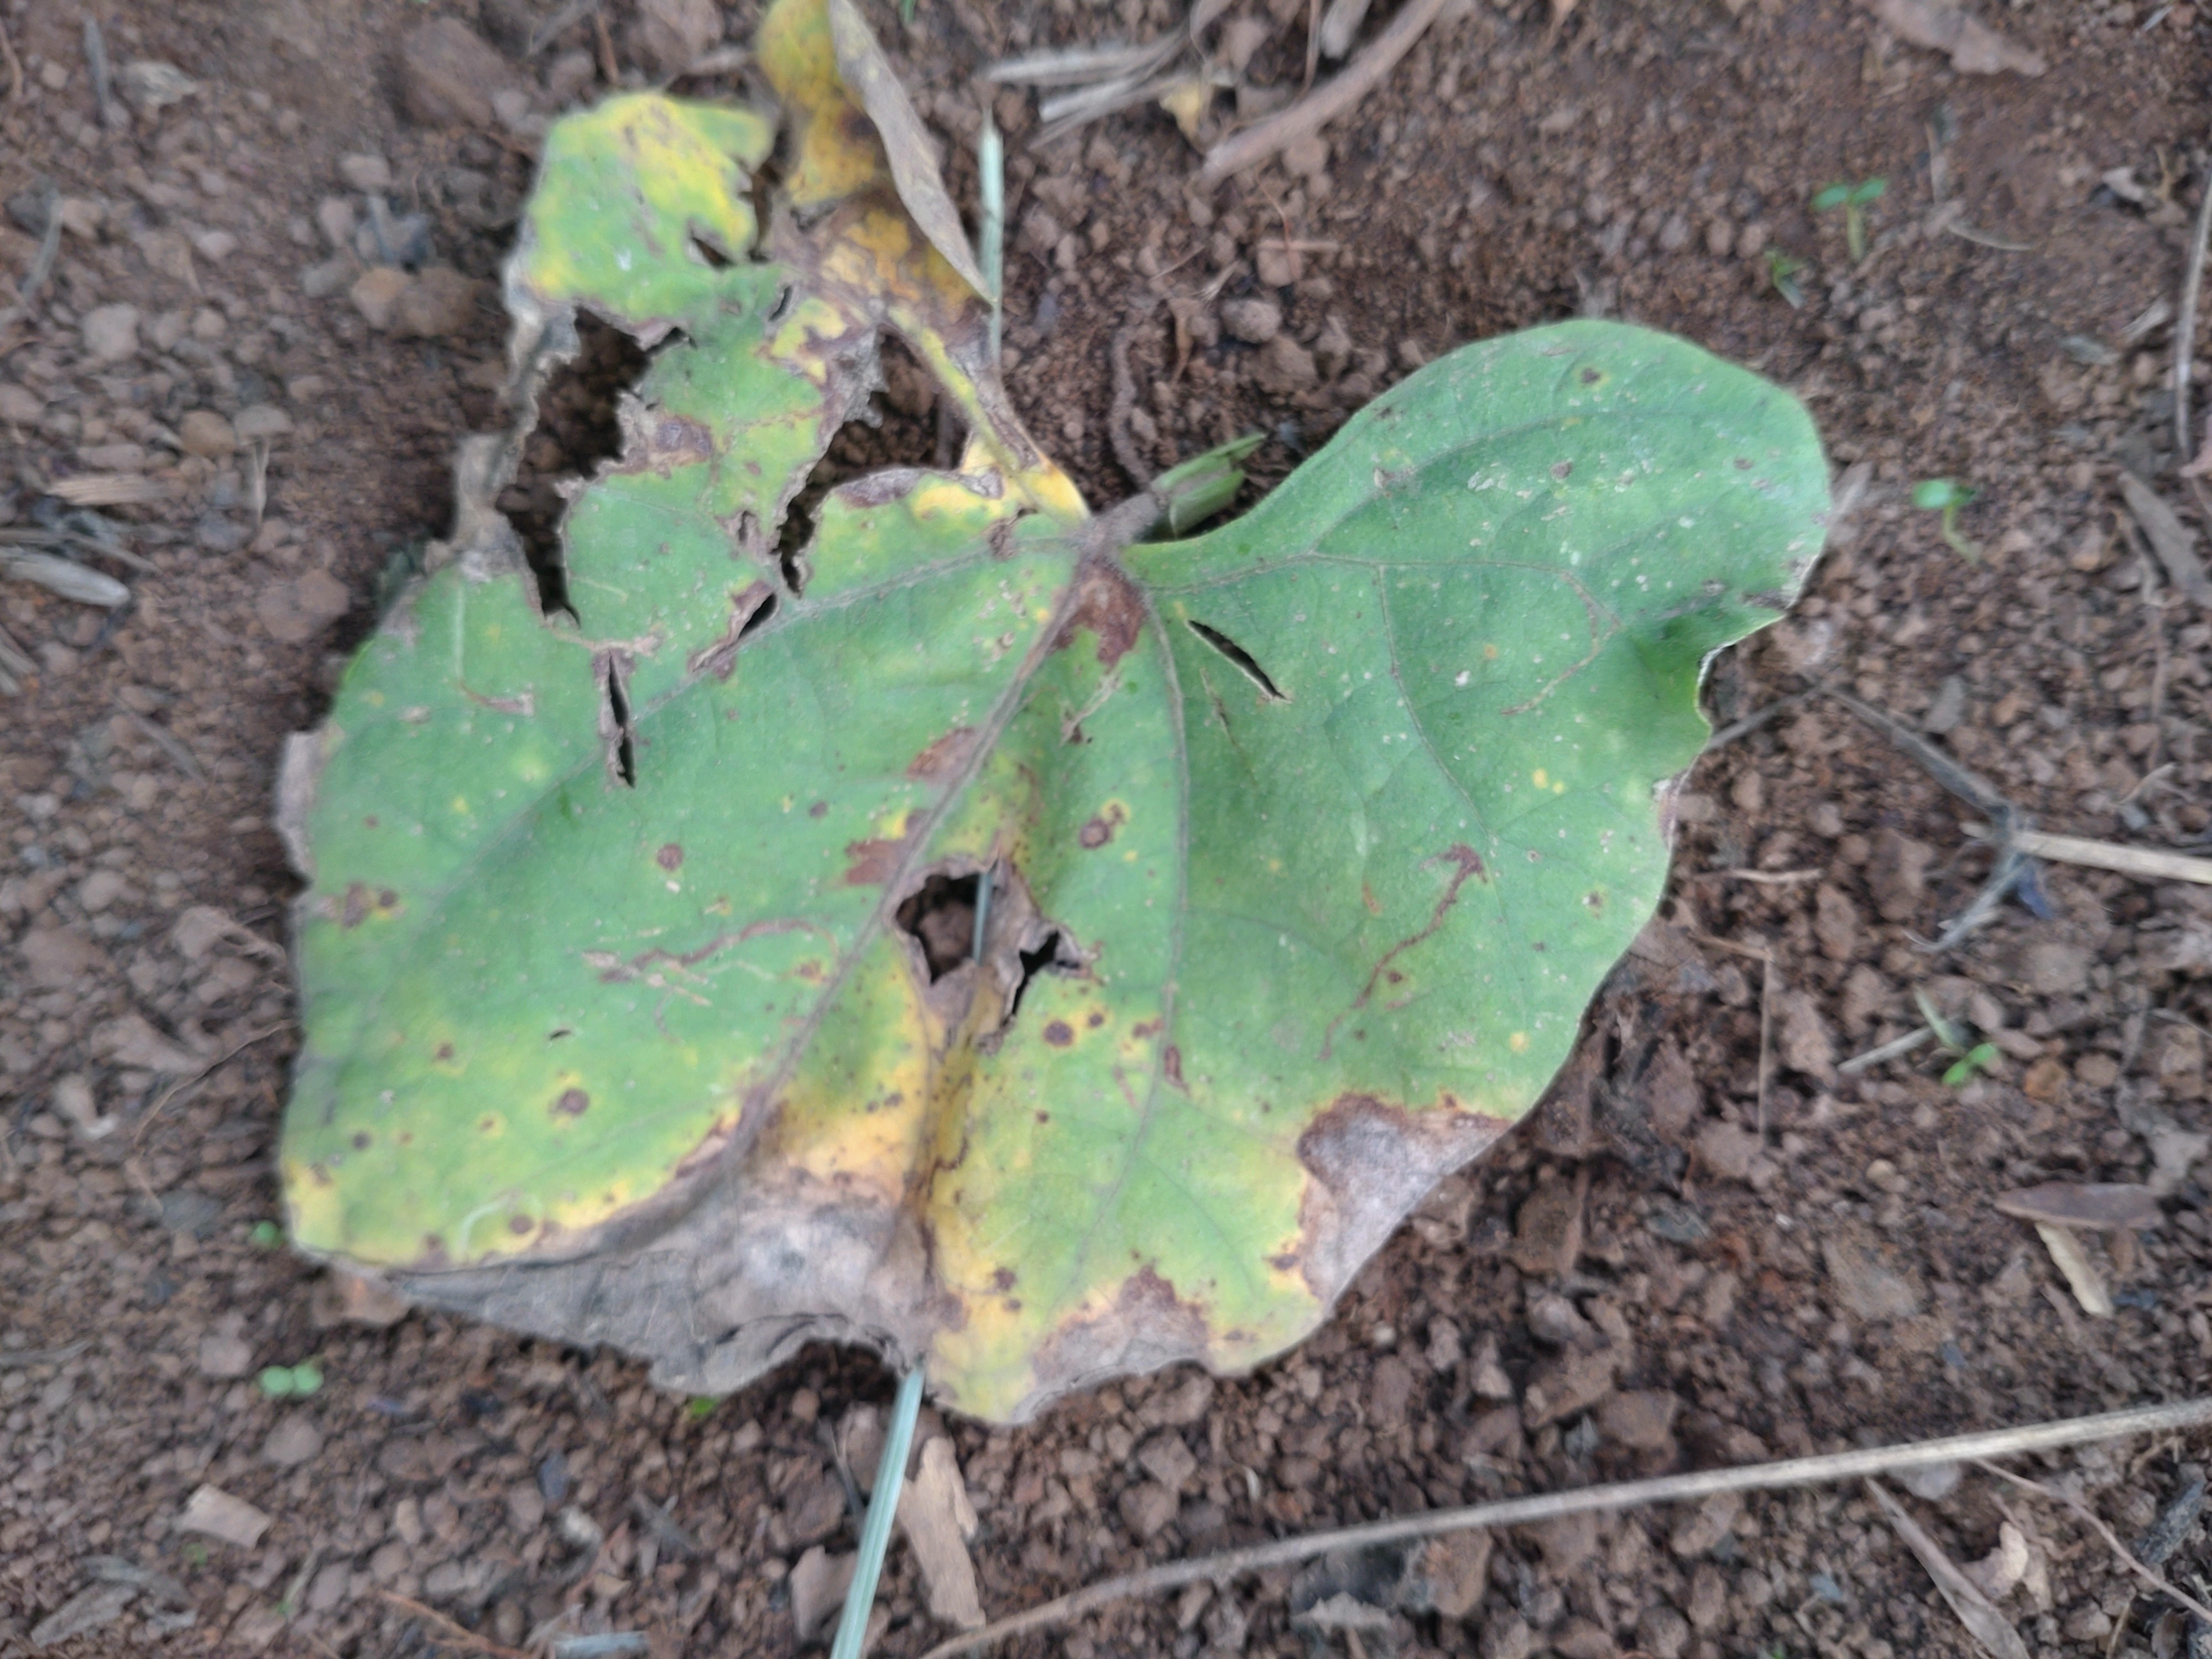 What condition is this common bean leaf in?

rust
